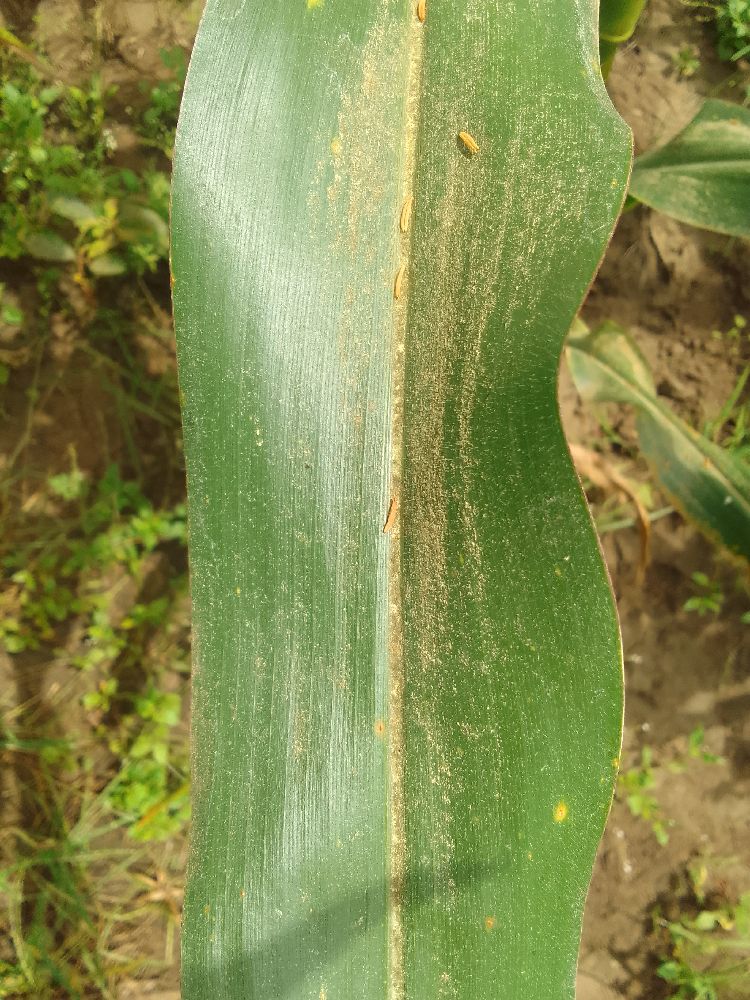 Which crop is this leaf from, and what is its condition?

maize, healthy
